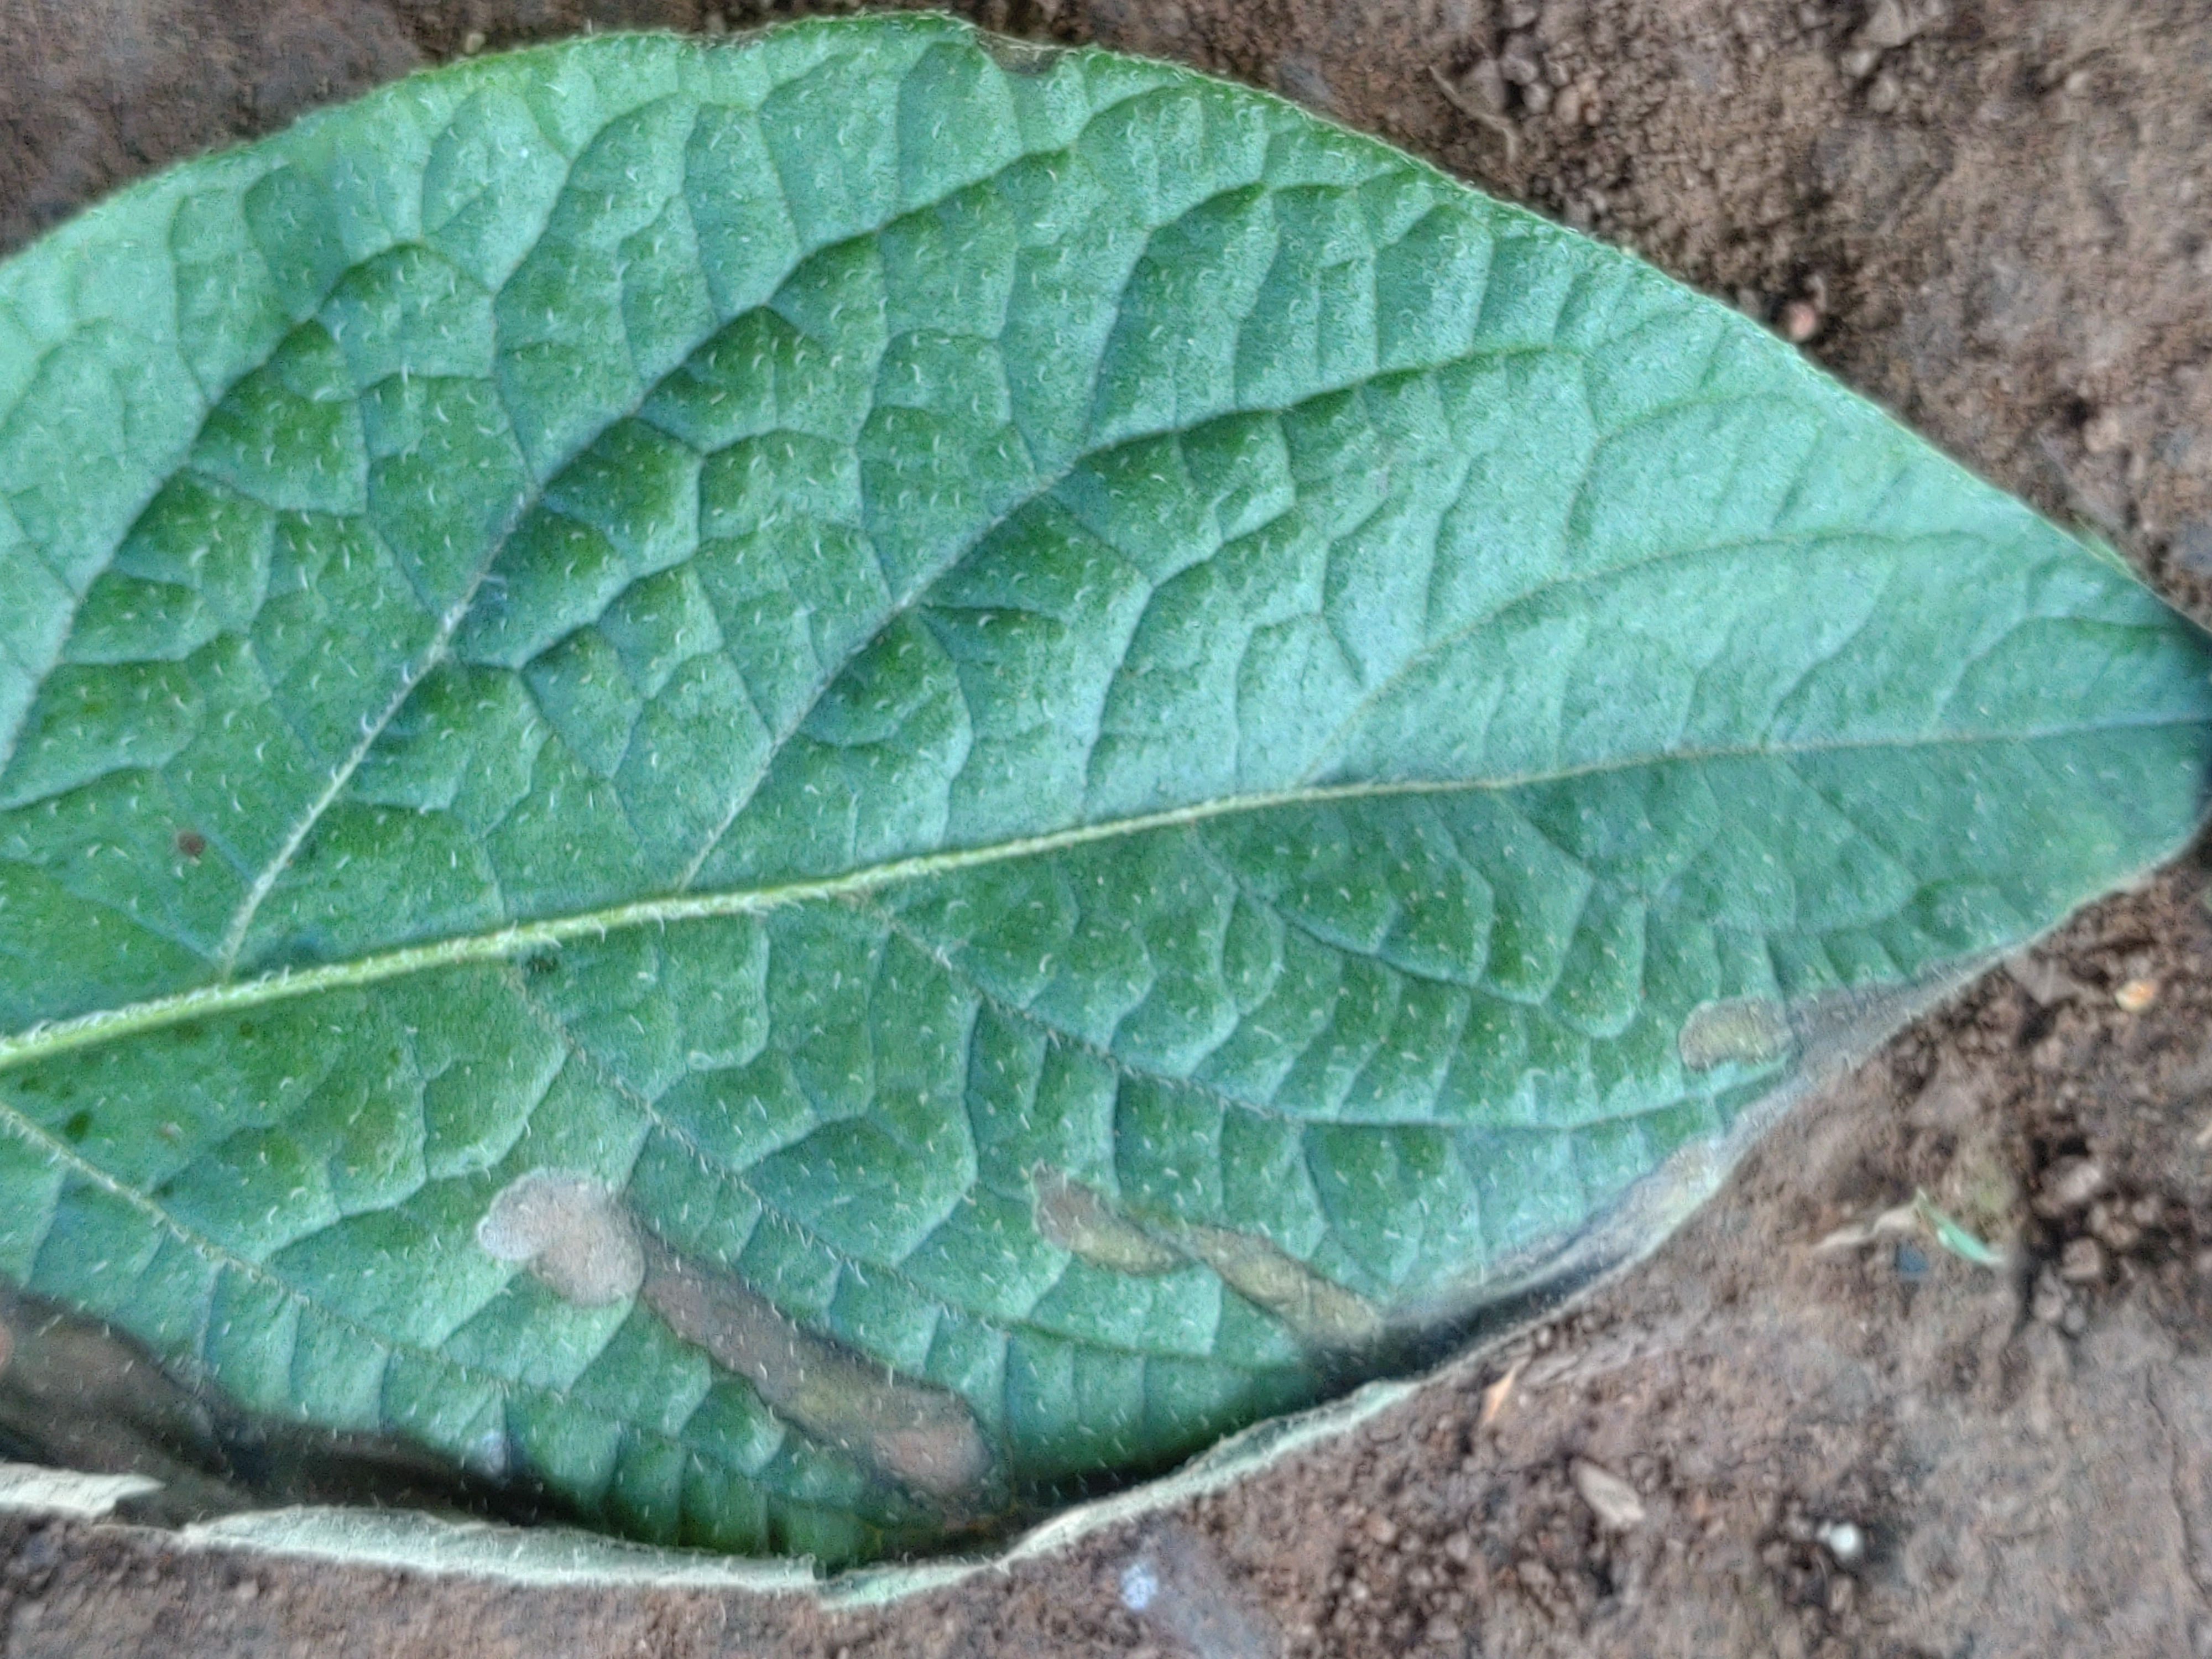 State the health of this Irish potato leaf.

early blight
